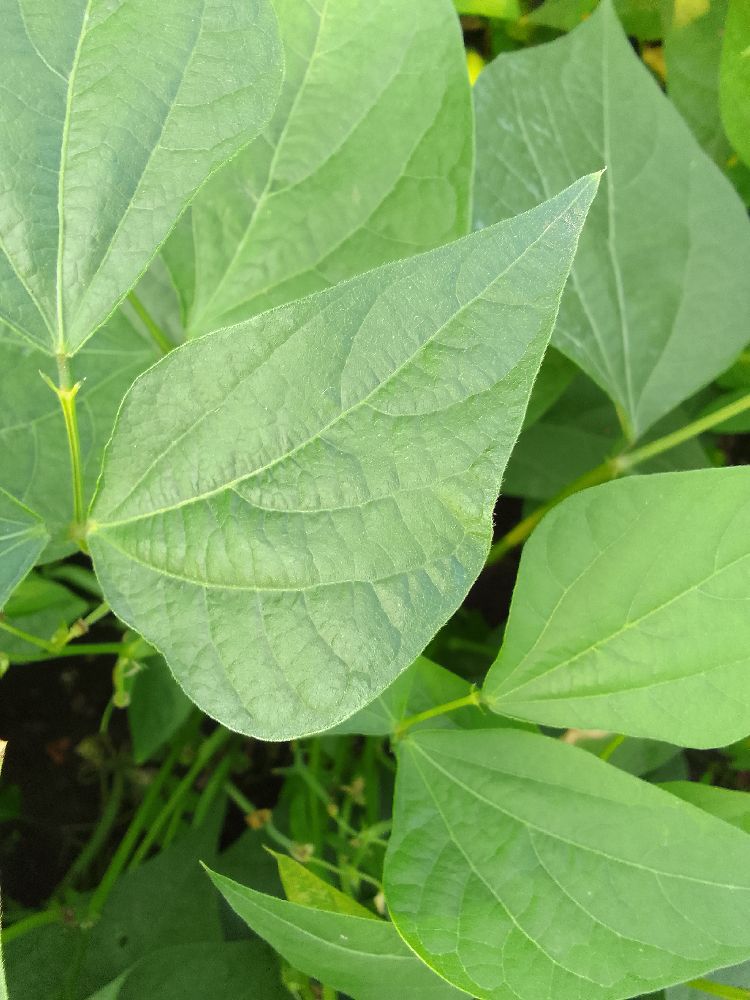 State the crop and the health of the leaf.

common bean, healthy
